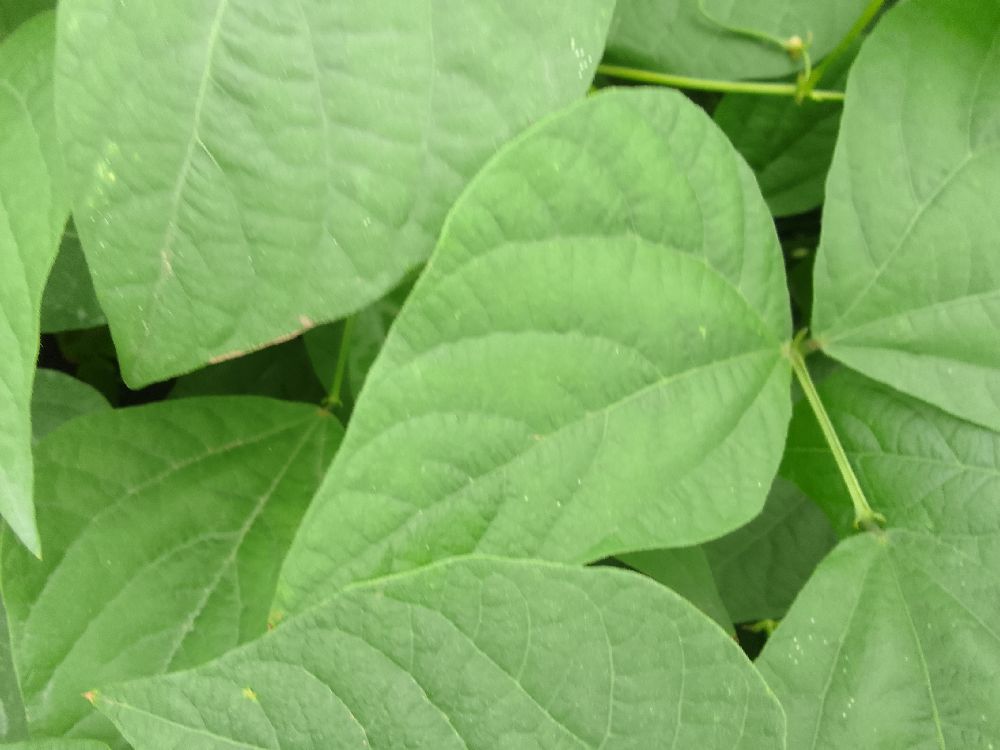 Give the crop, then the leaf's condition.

common bean, healthy
